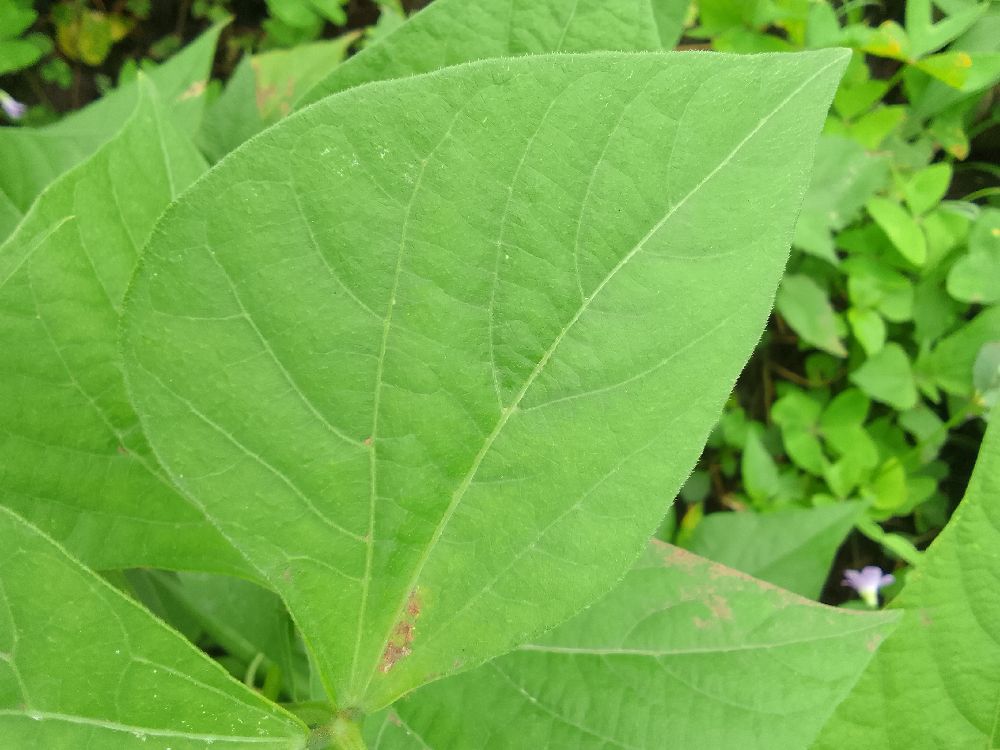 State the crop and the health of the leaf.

common bean, healthy
